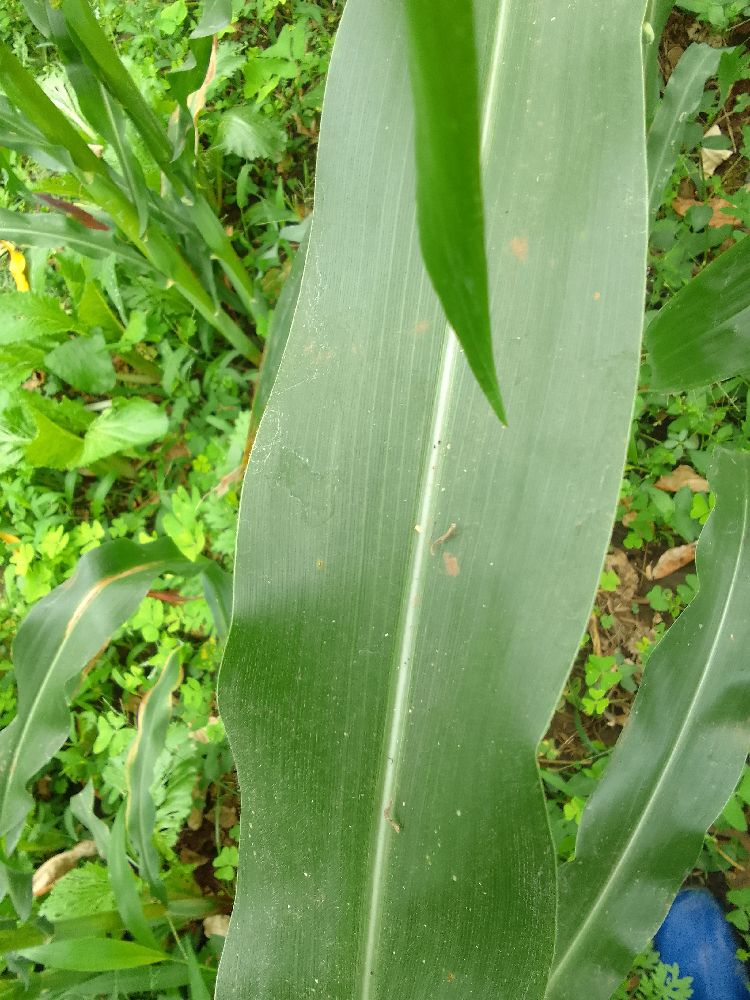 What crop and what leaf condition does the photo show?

maize, healthy
